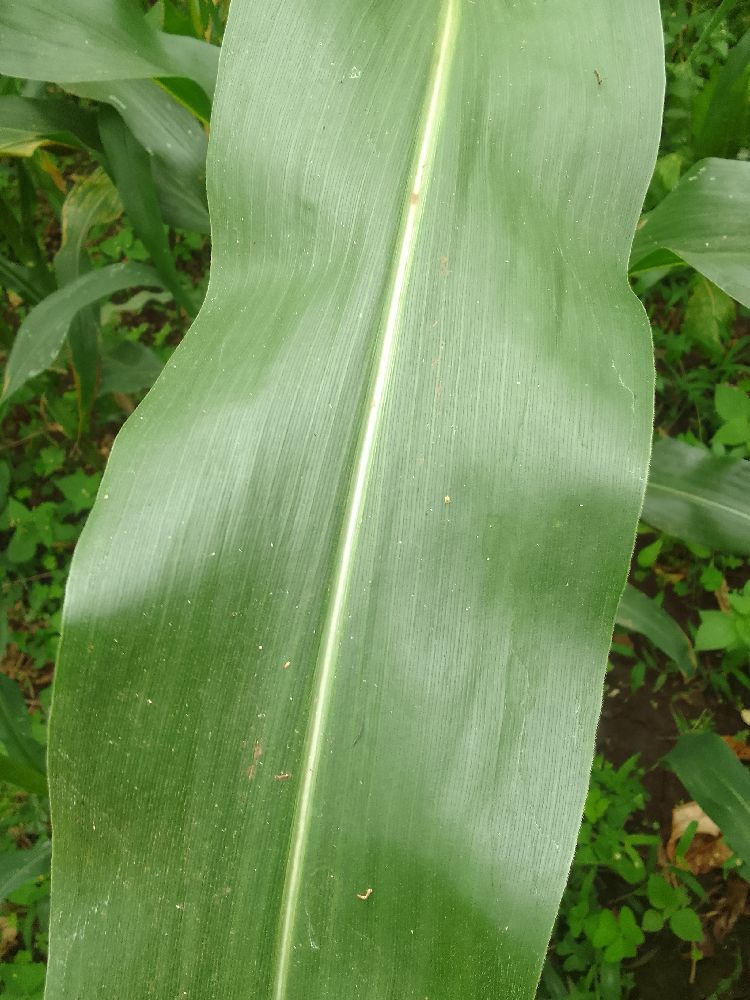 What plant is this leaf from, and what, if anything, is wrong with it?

maize, healthy
